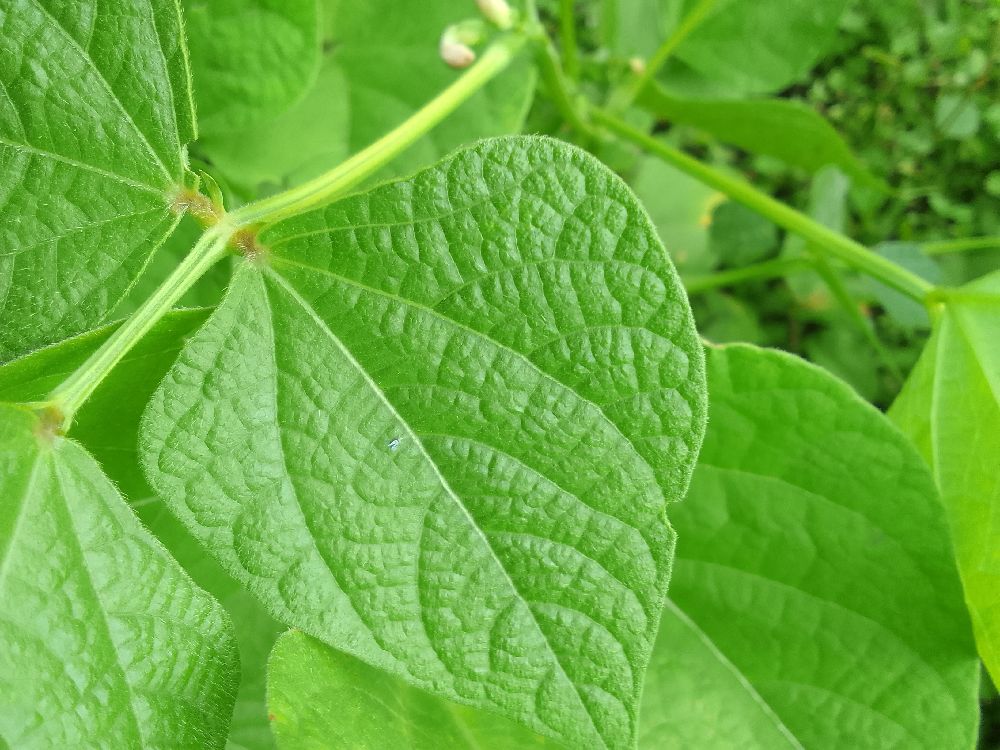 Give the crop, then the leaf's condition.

common bean, healthy
